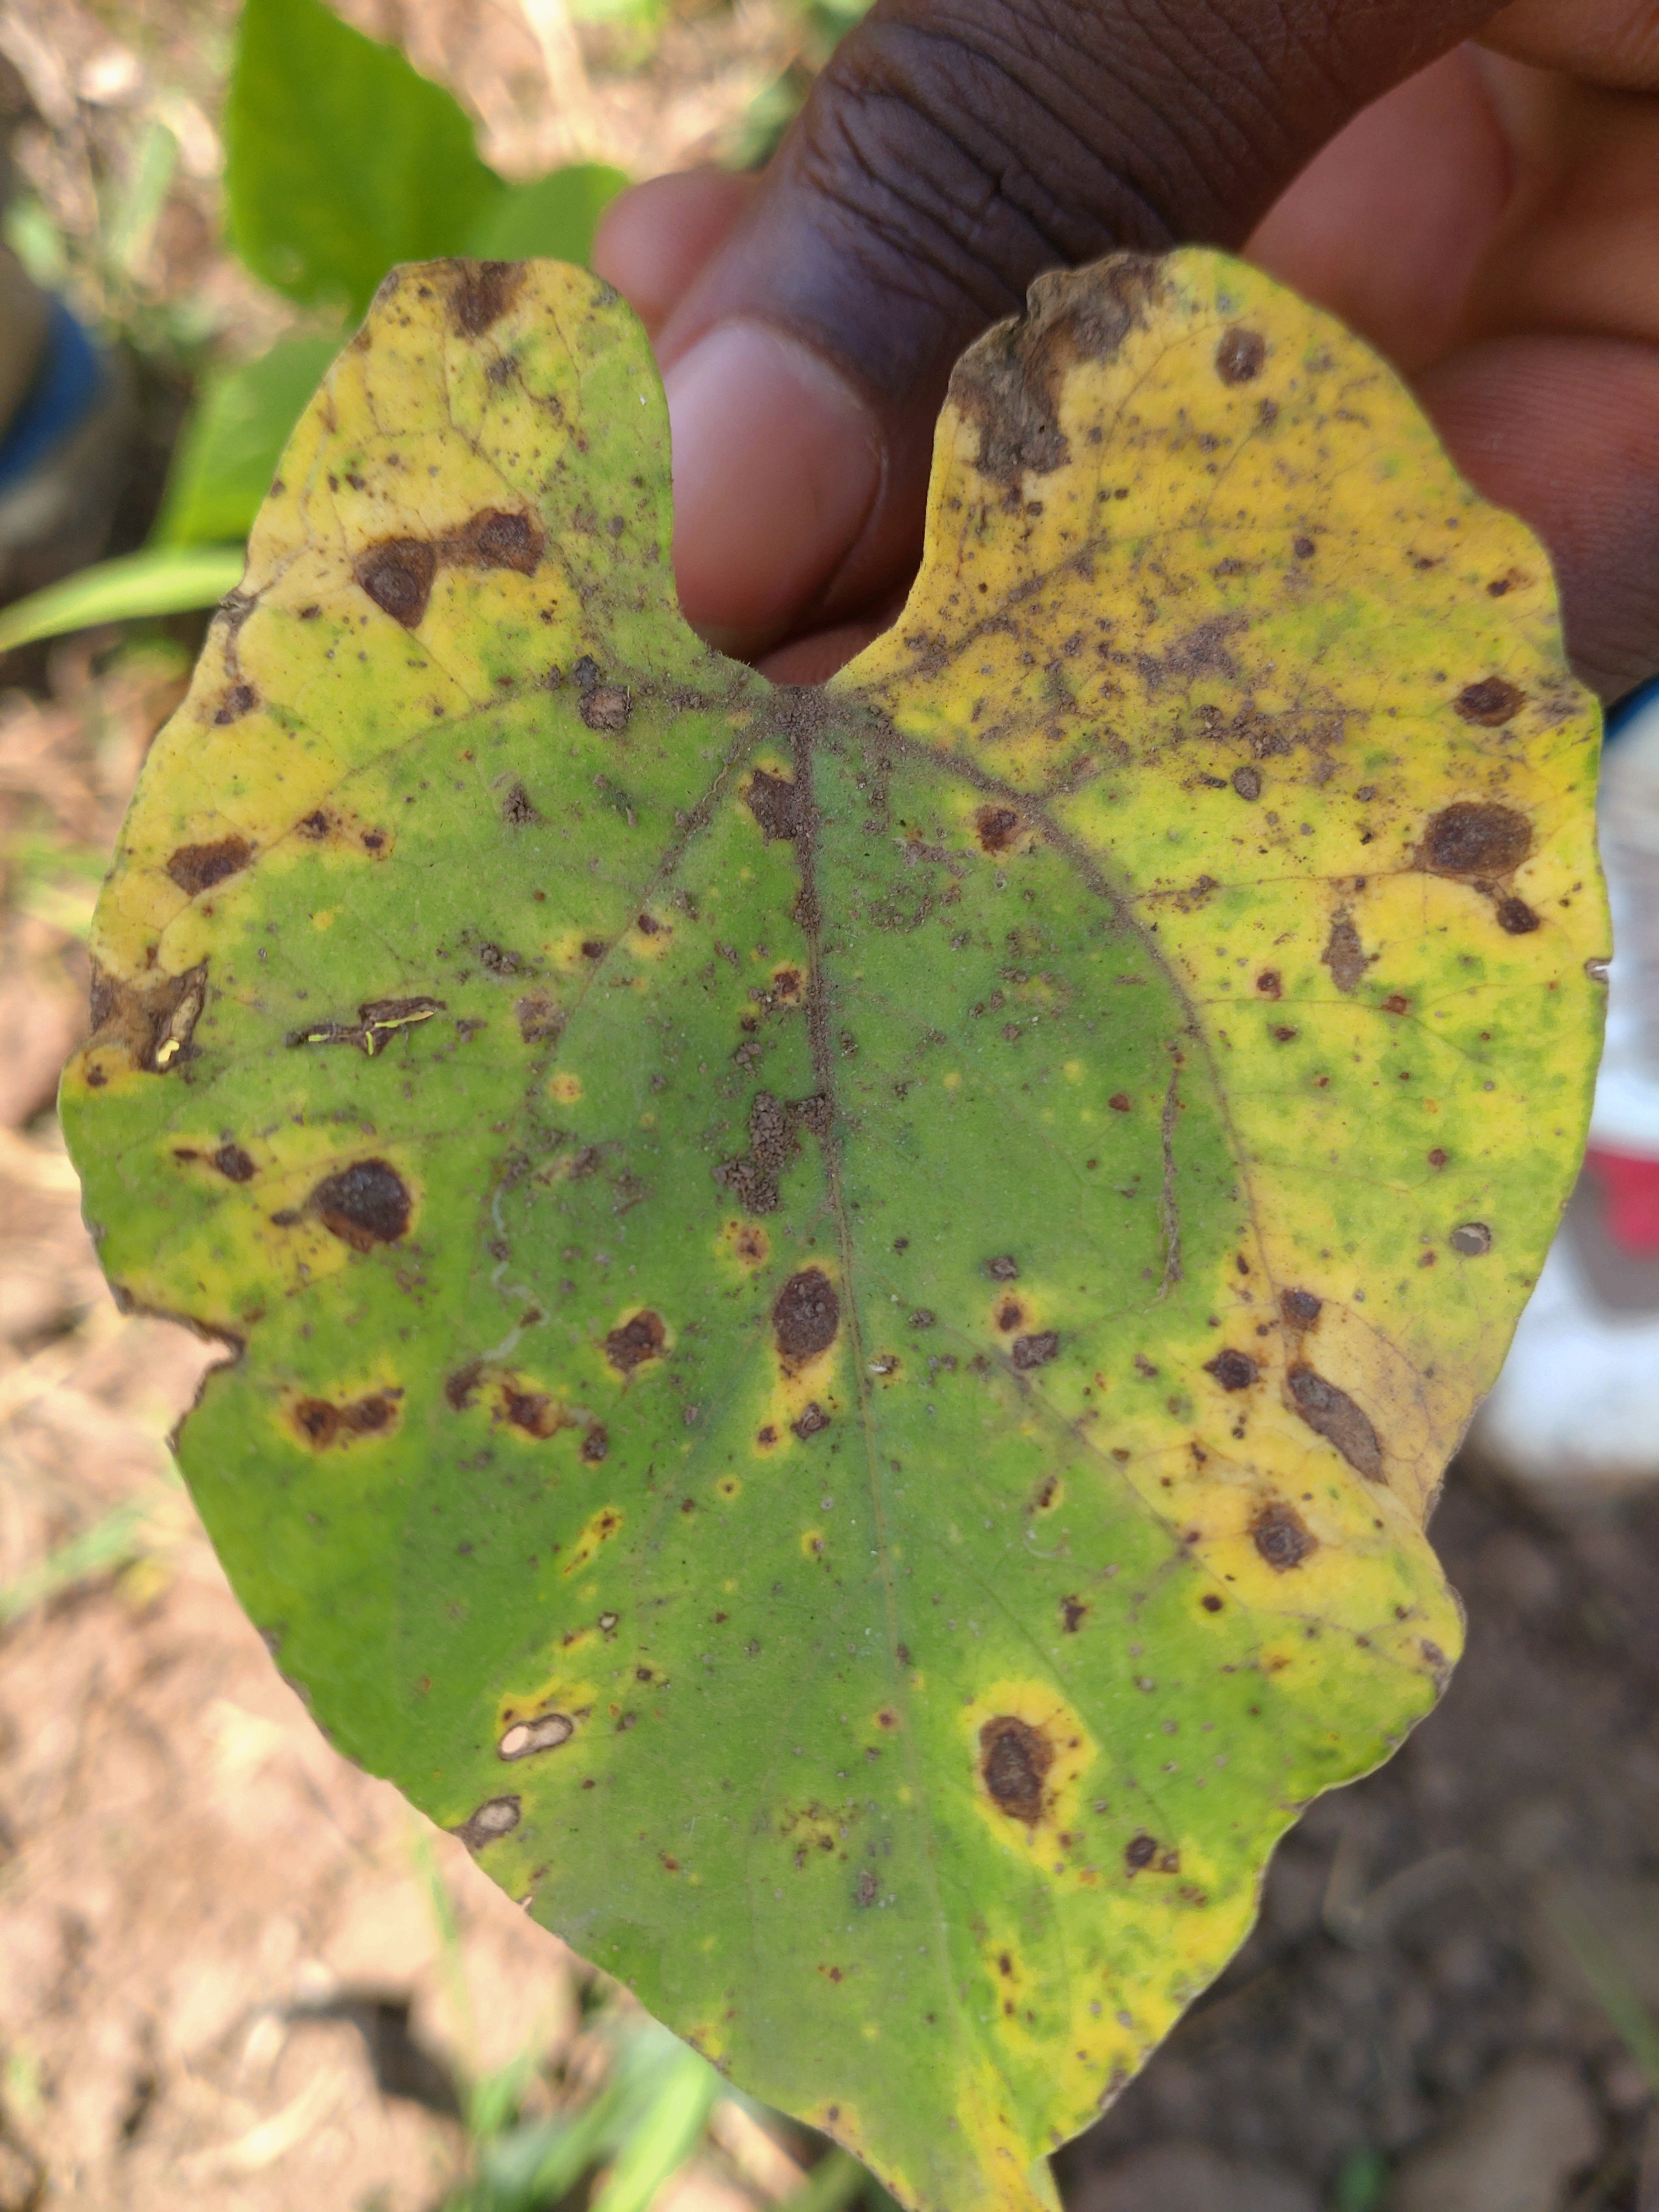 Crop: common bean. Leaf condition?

anthracnose
